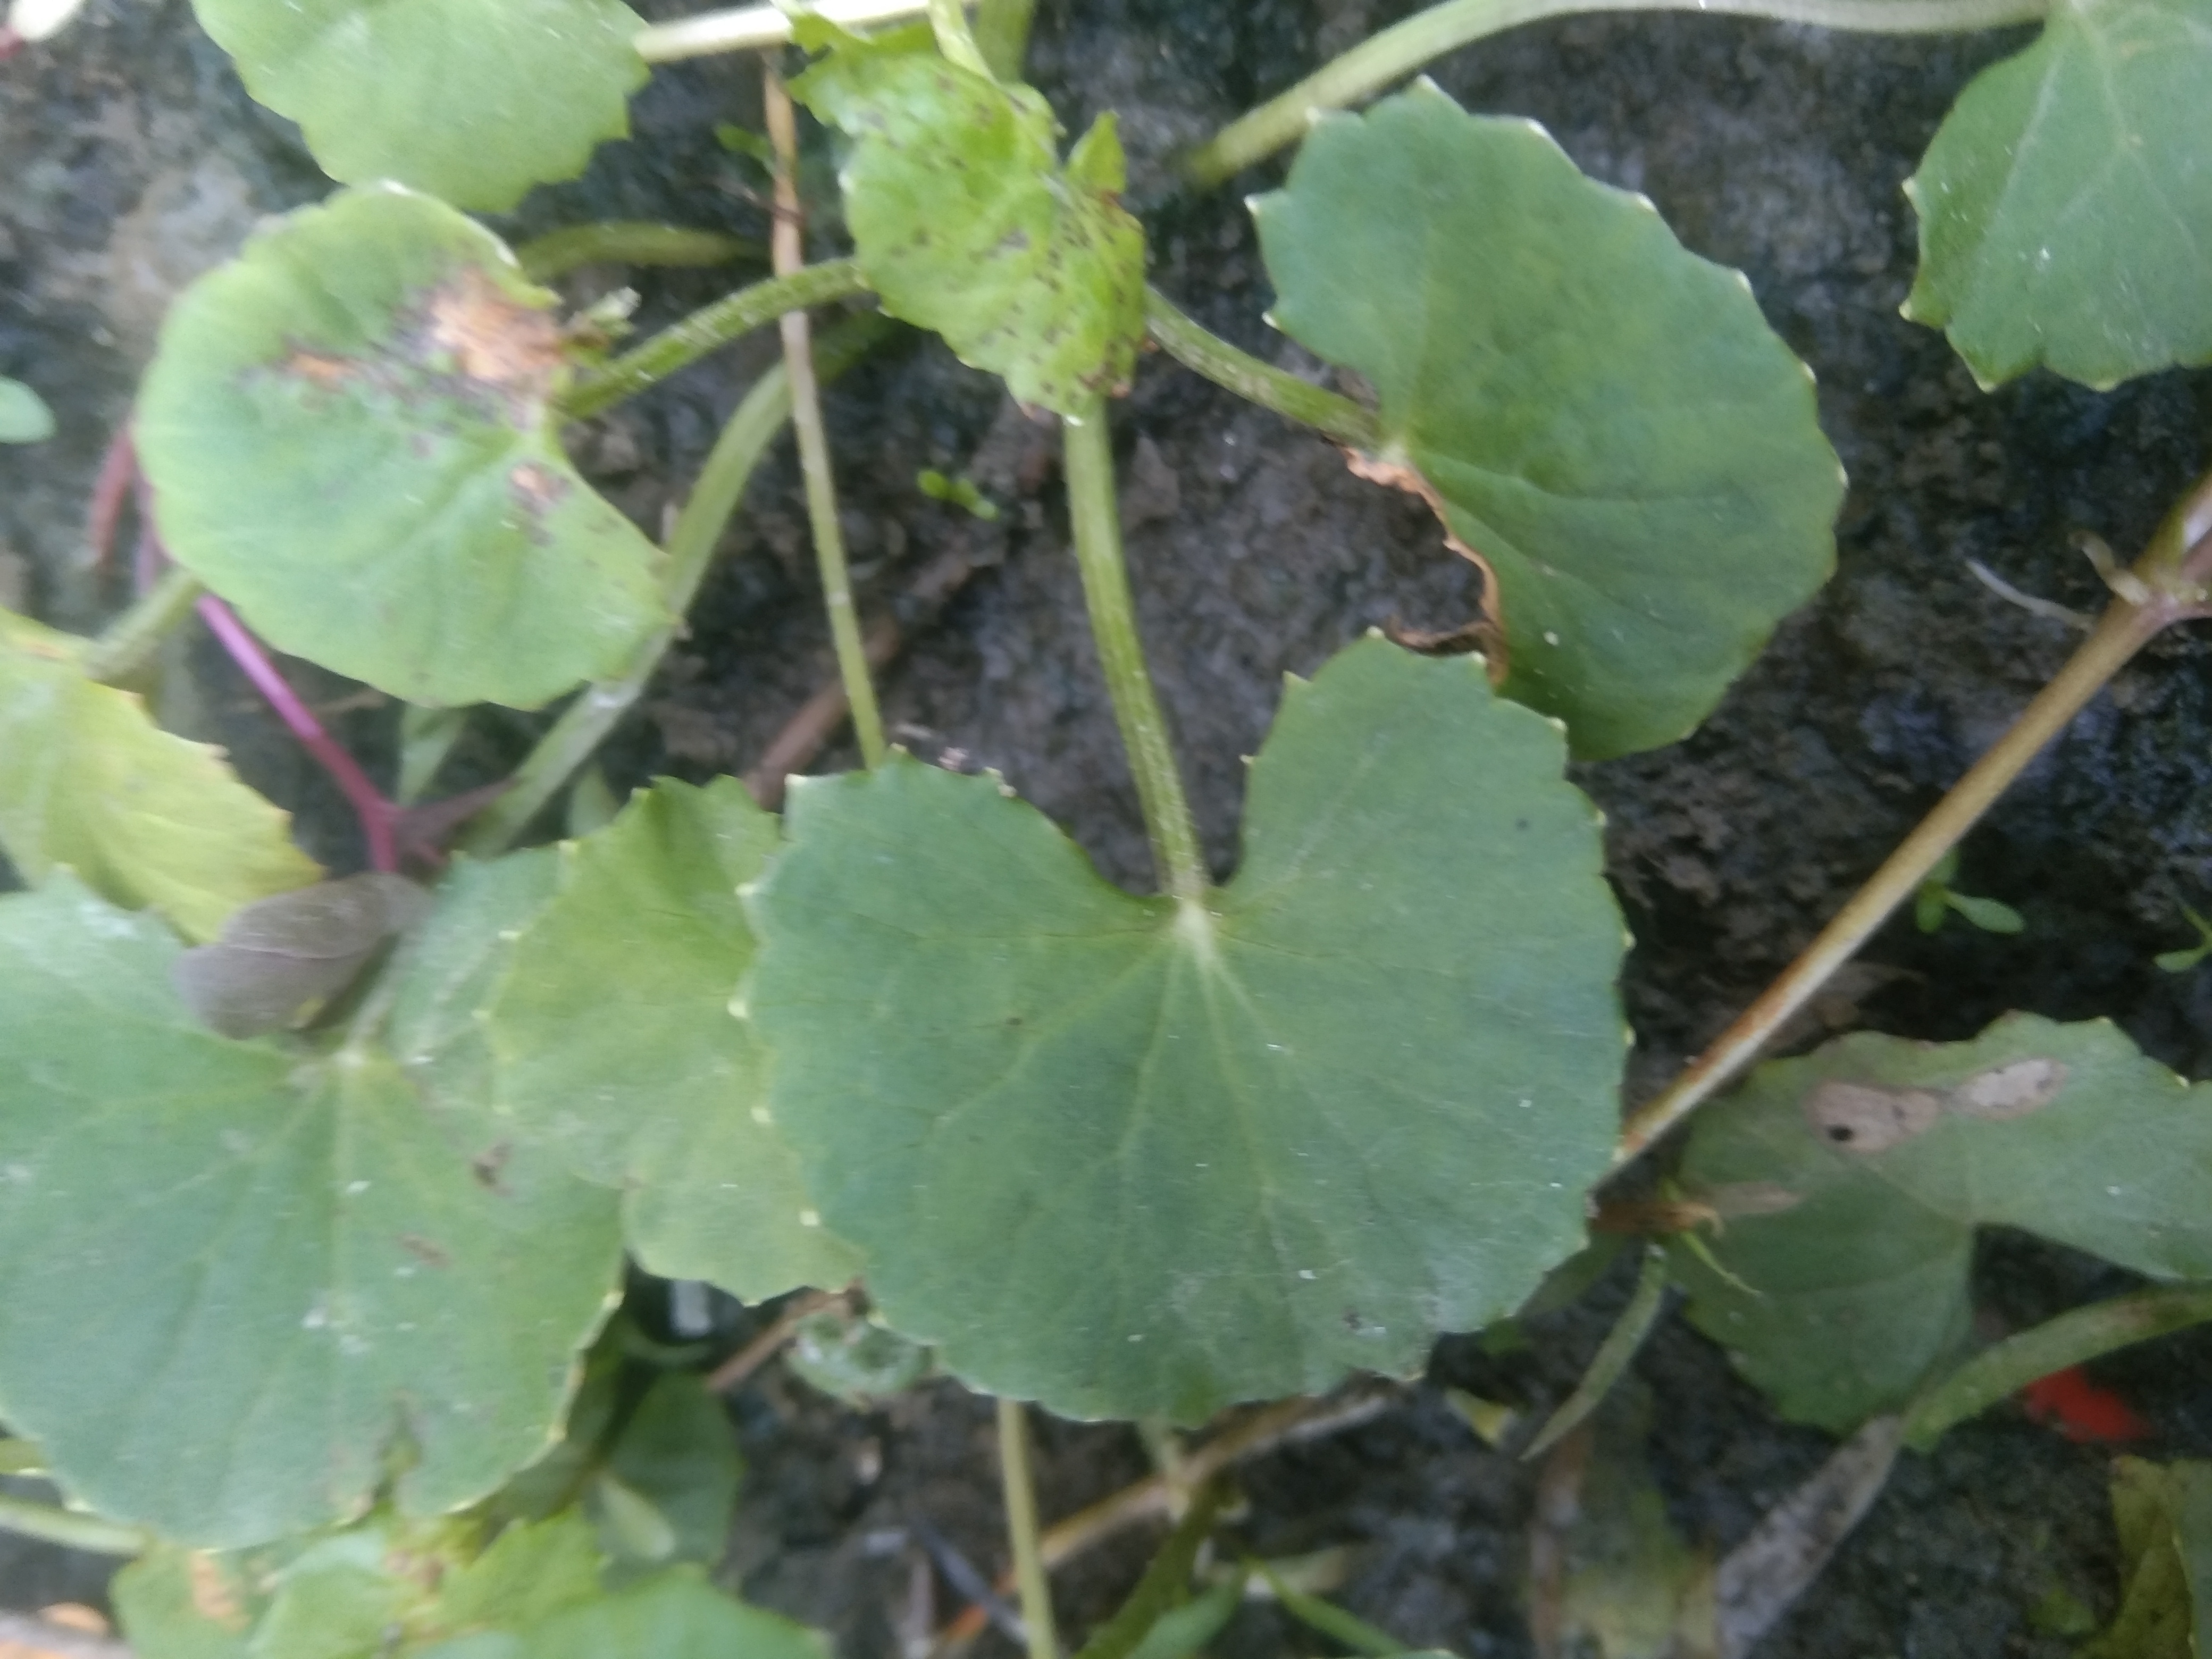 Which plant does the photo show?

thankuni
